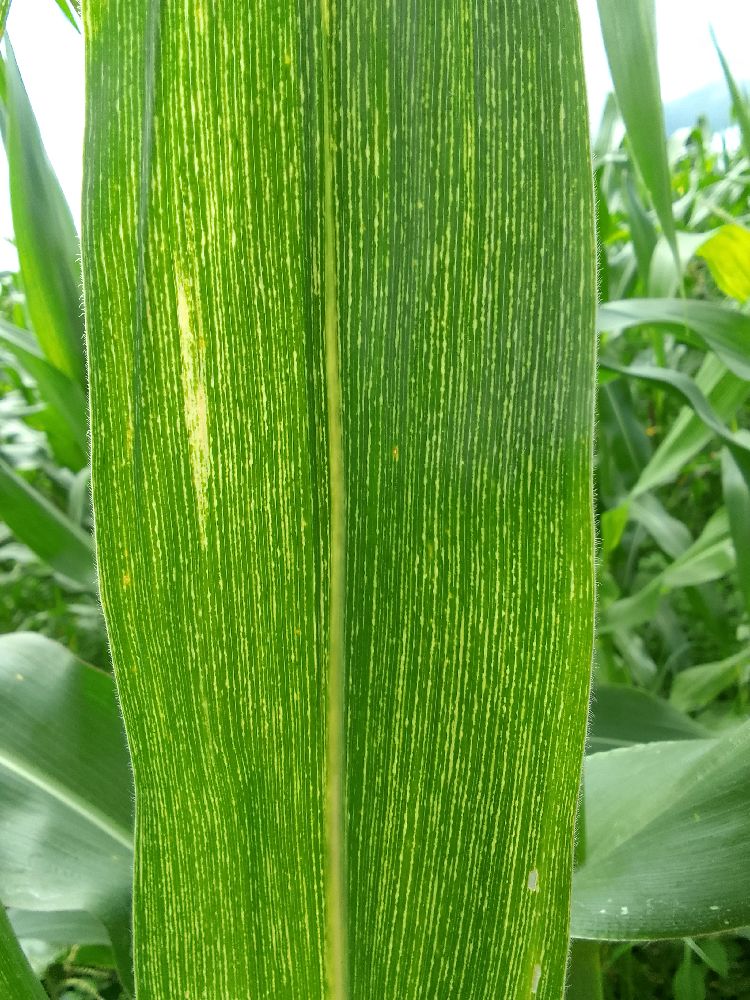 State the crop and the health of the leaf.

maize, maize streak virus
